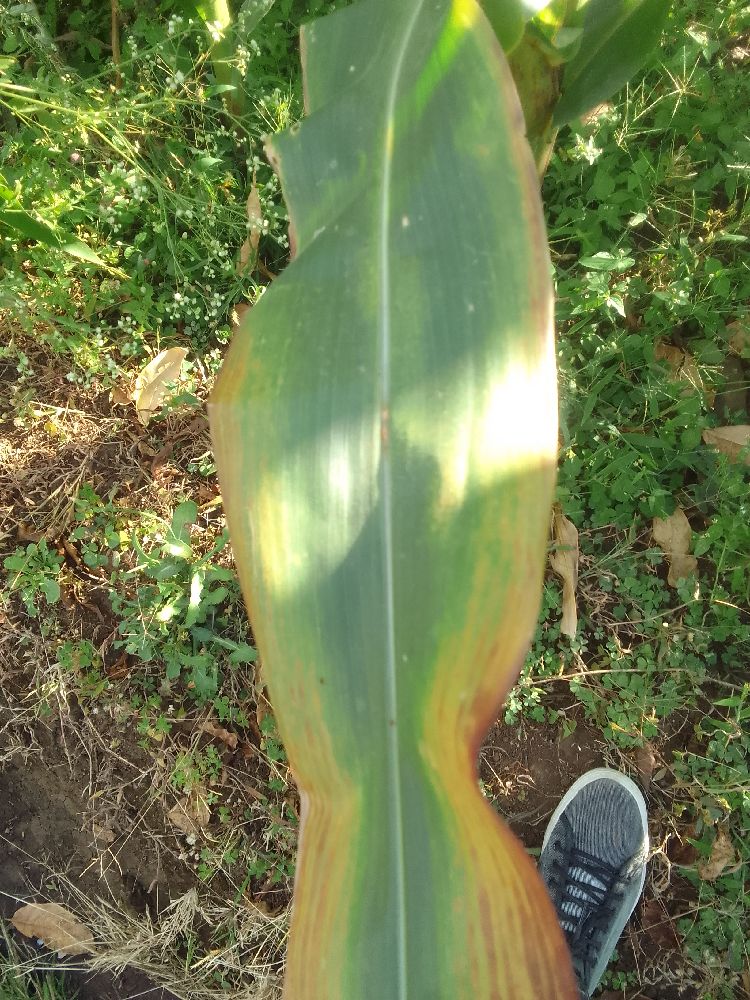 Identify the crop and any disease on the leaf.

maize, maize lethal necrosis
